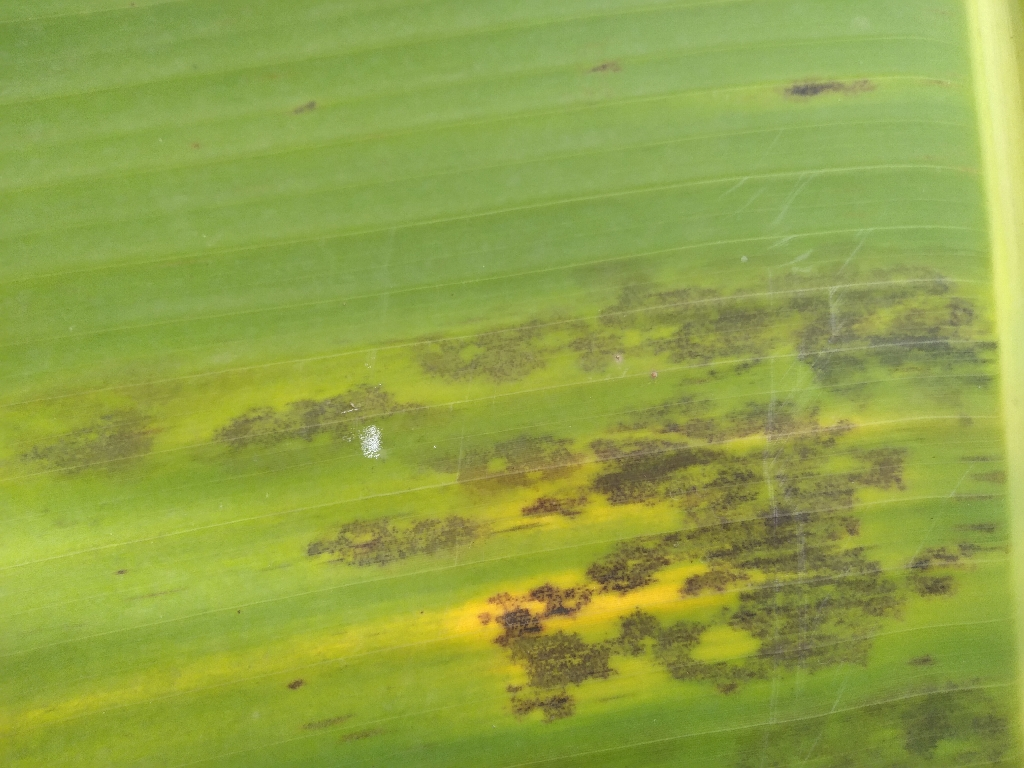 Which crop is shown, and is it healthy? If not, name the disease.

banana, black sigatoka
